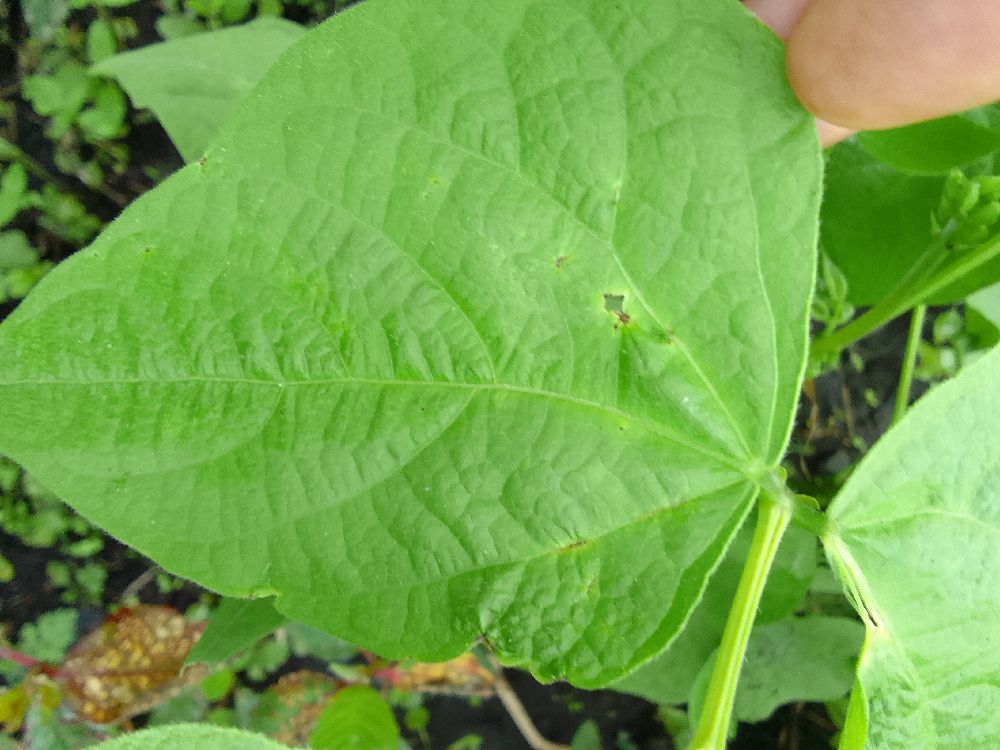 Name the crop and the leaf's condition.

common bean, healthy
